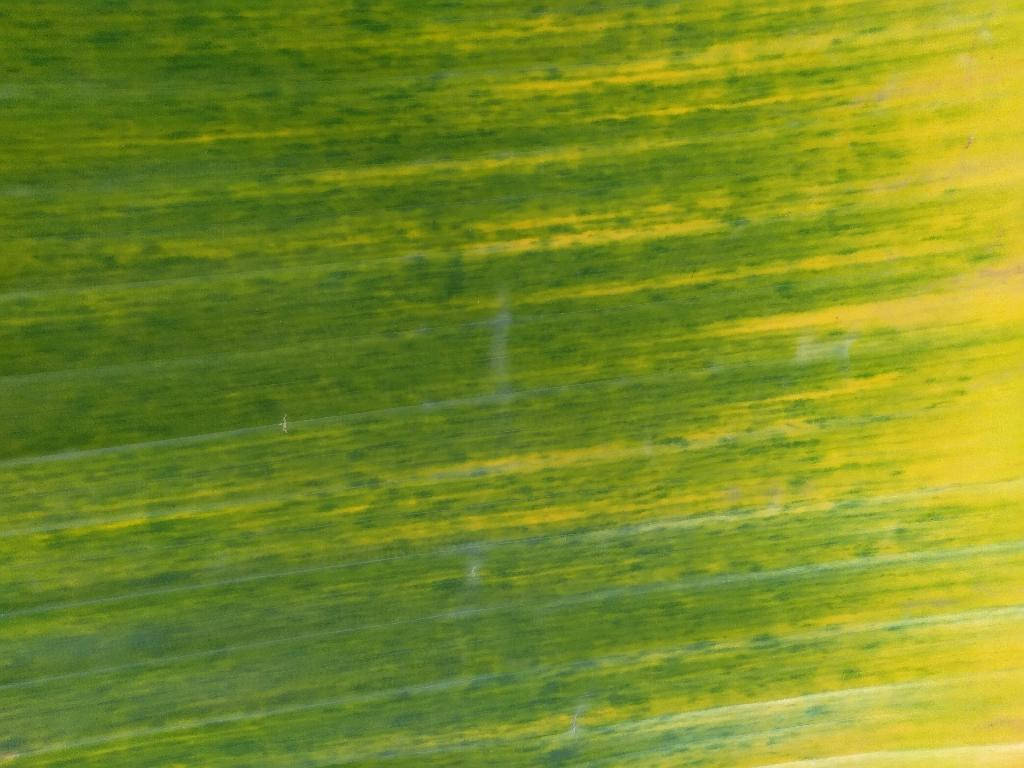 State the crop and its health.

banana, fusarium wilt race 1
